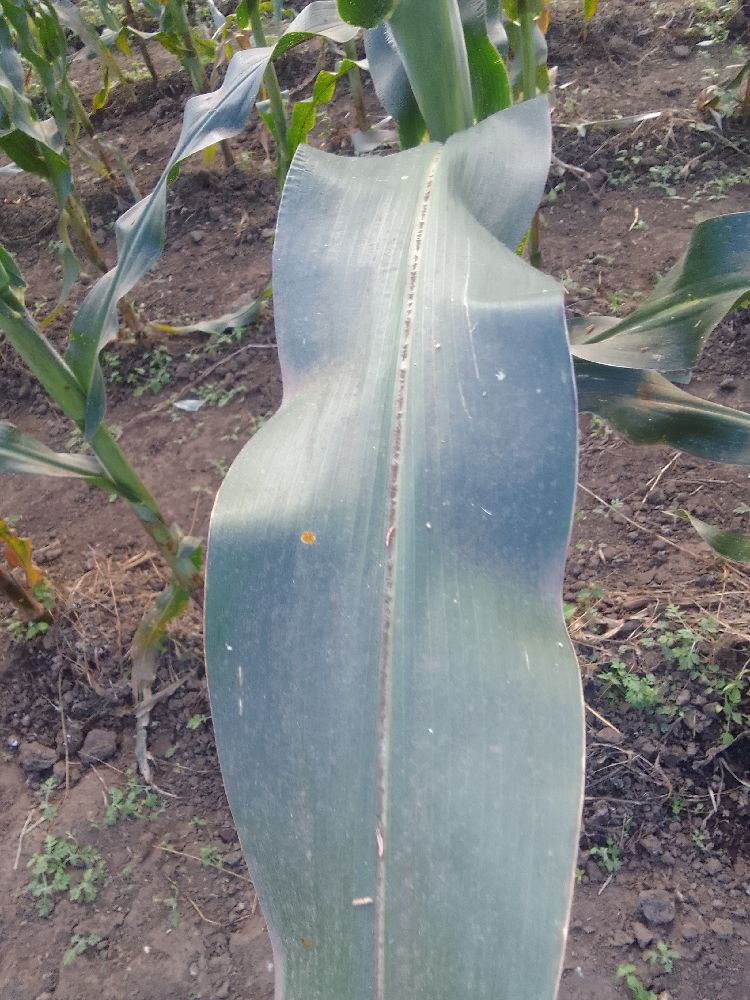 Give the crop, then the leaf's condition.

maize, healthy
